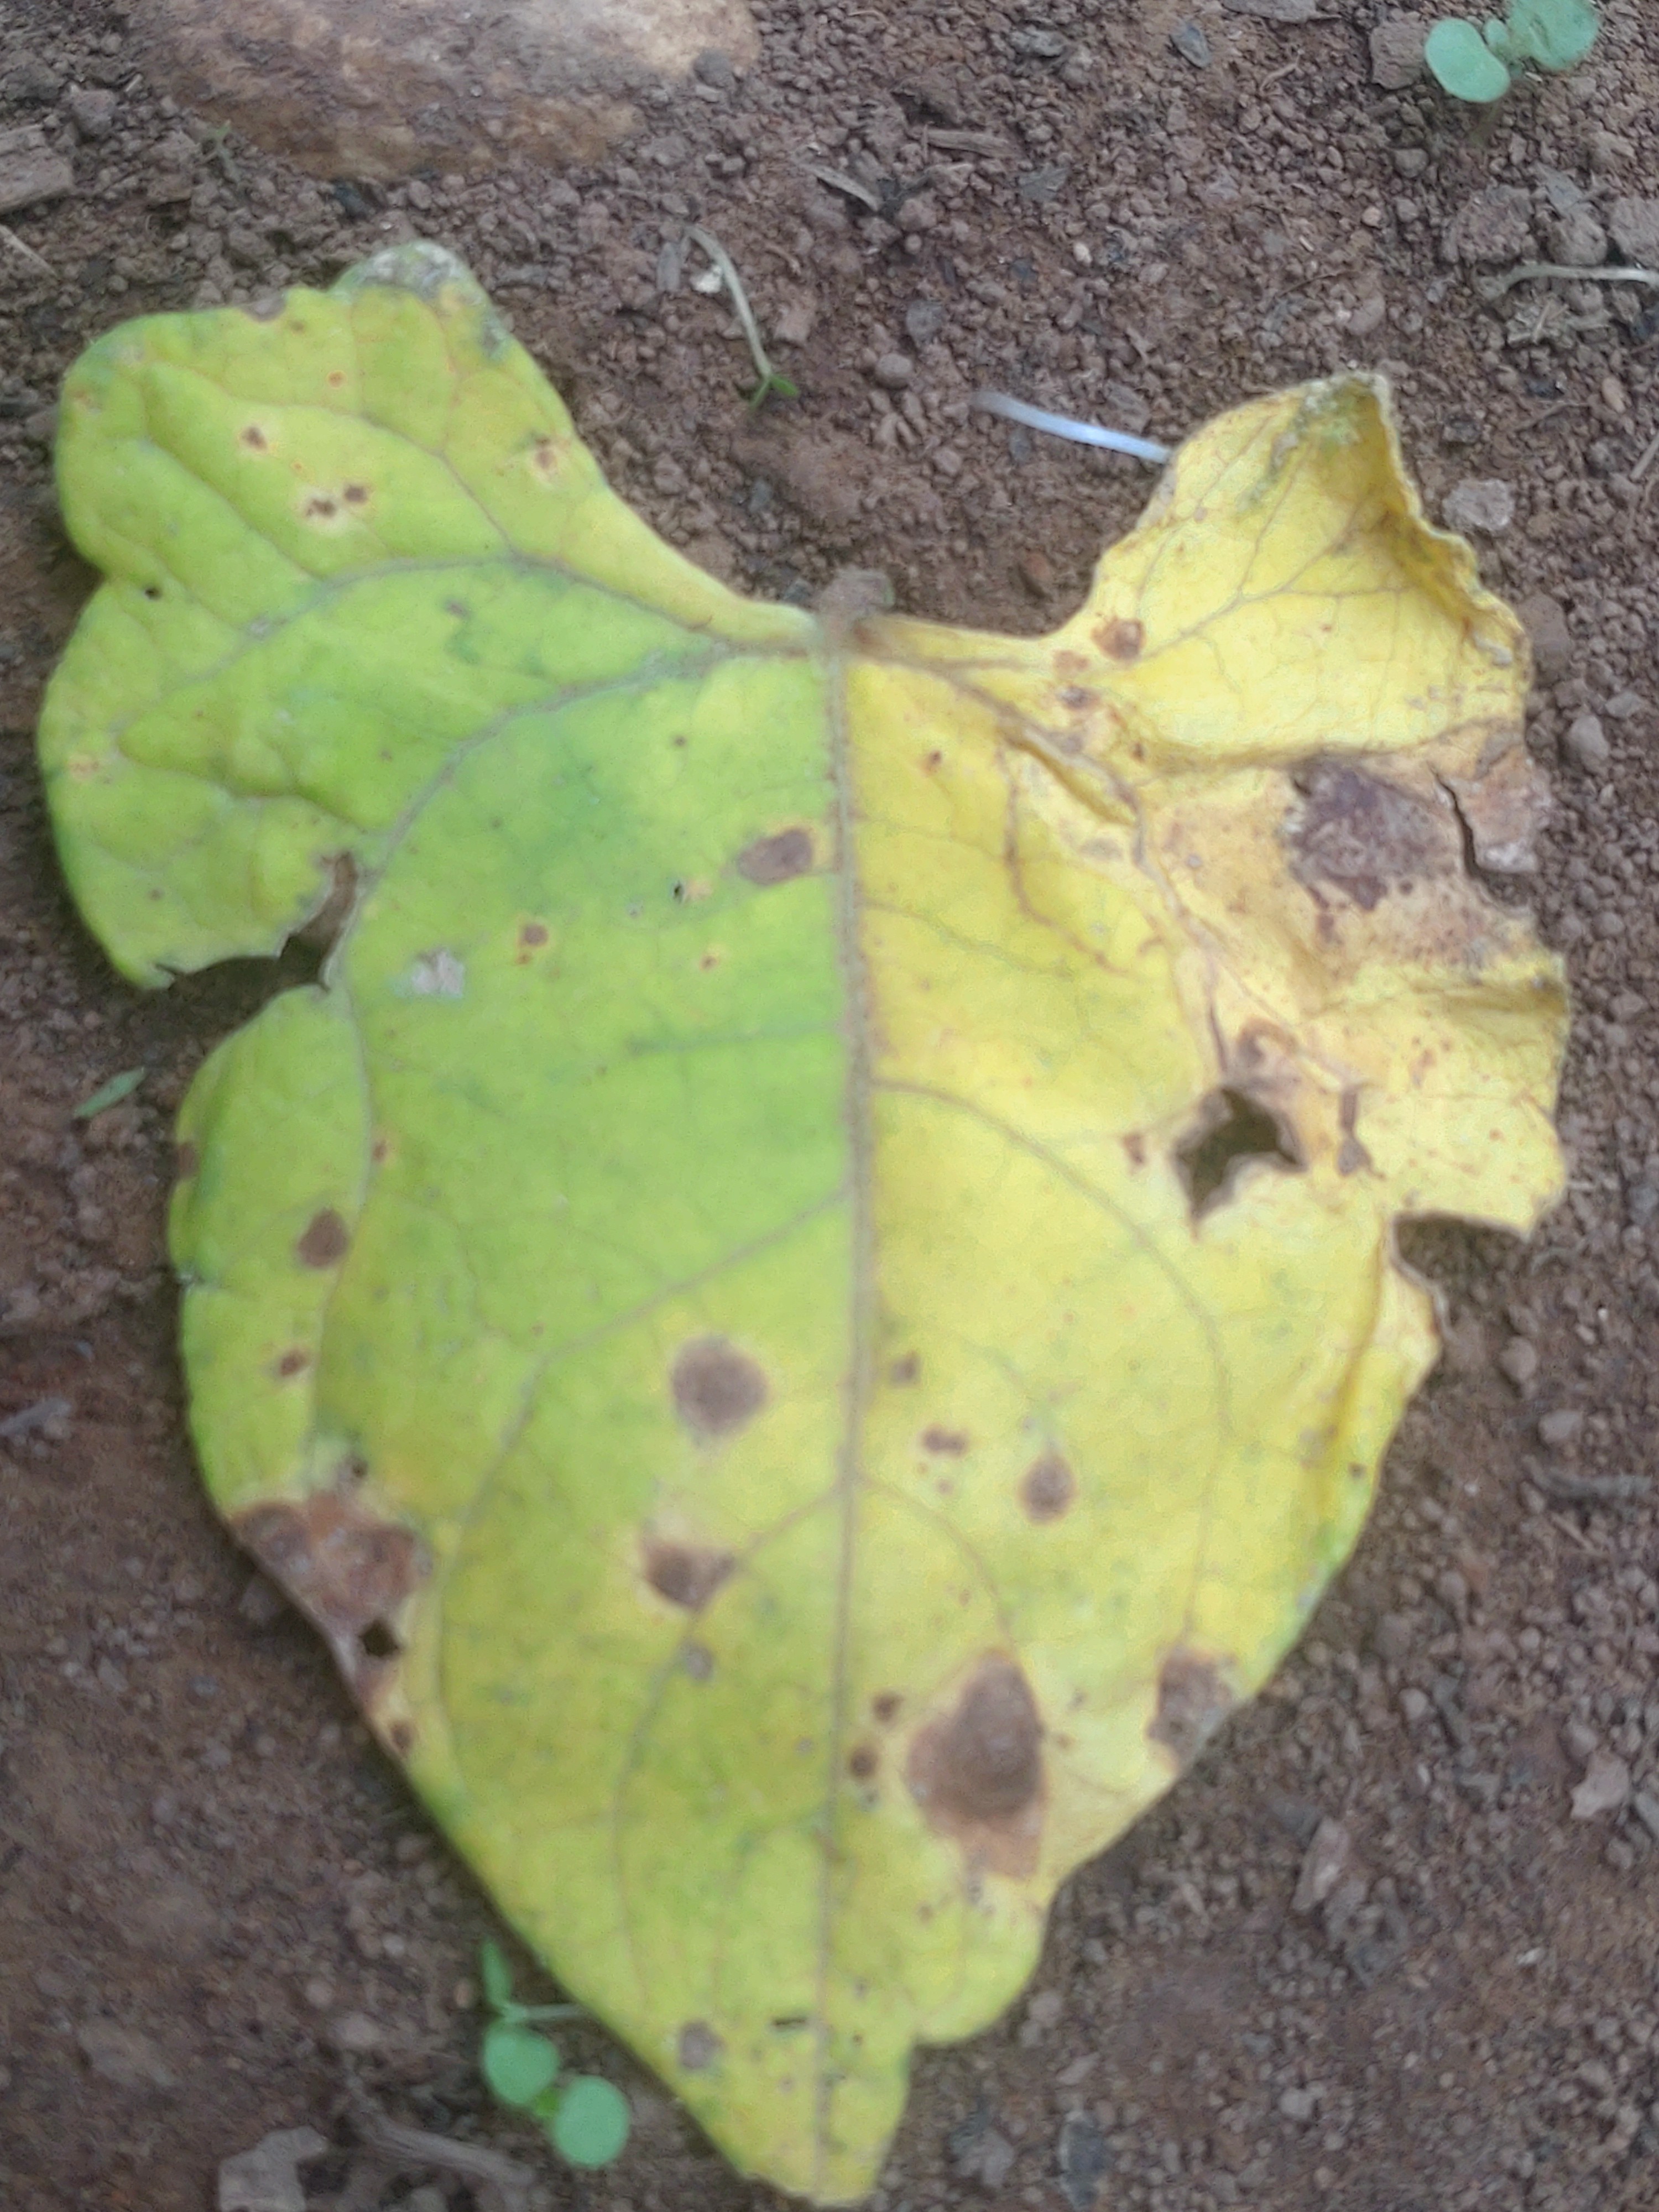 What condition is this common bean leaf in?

anthracnose
